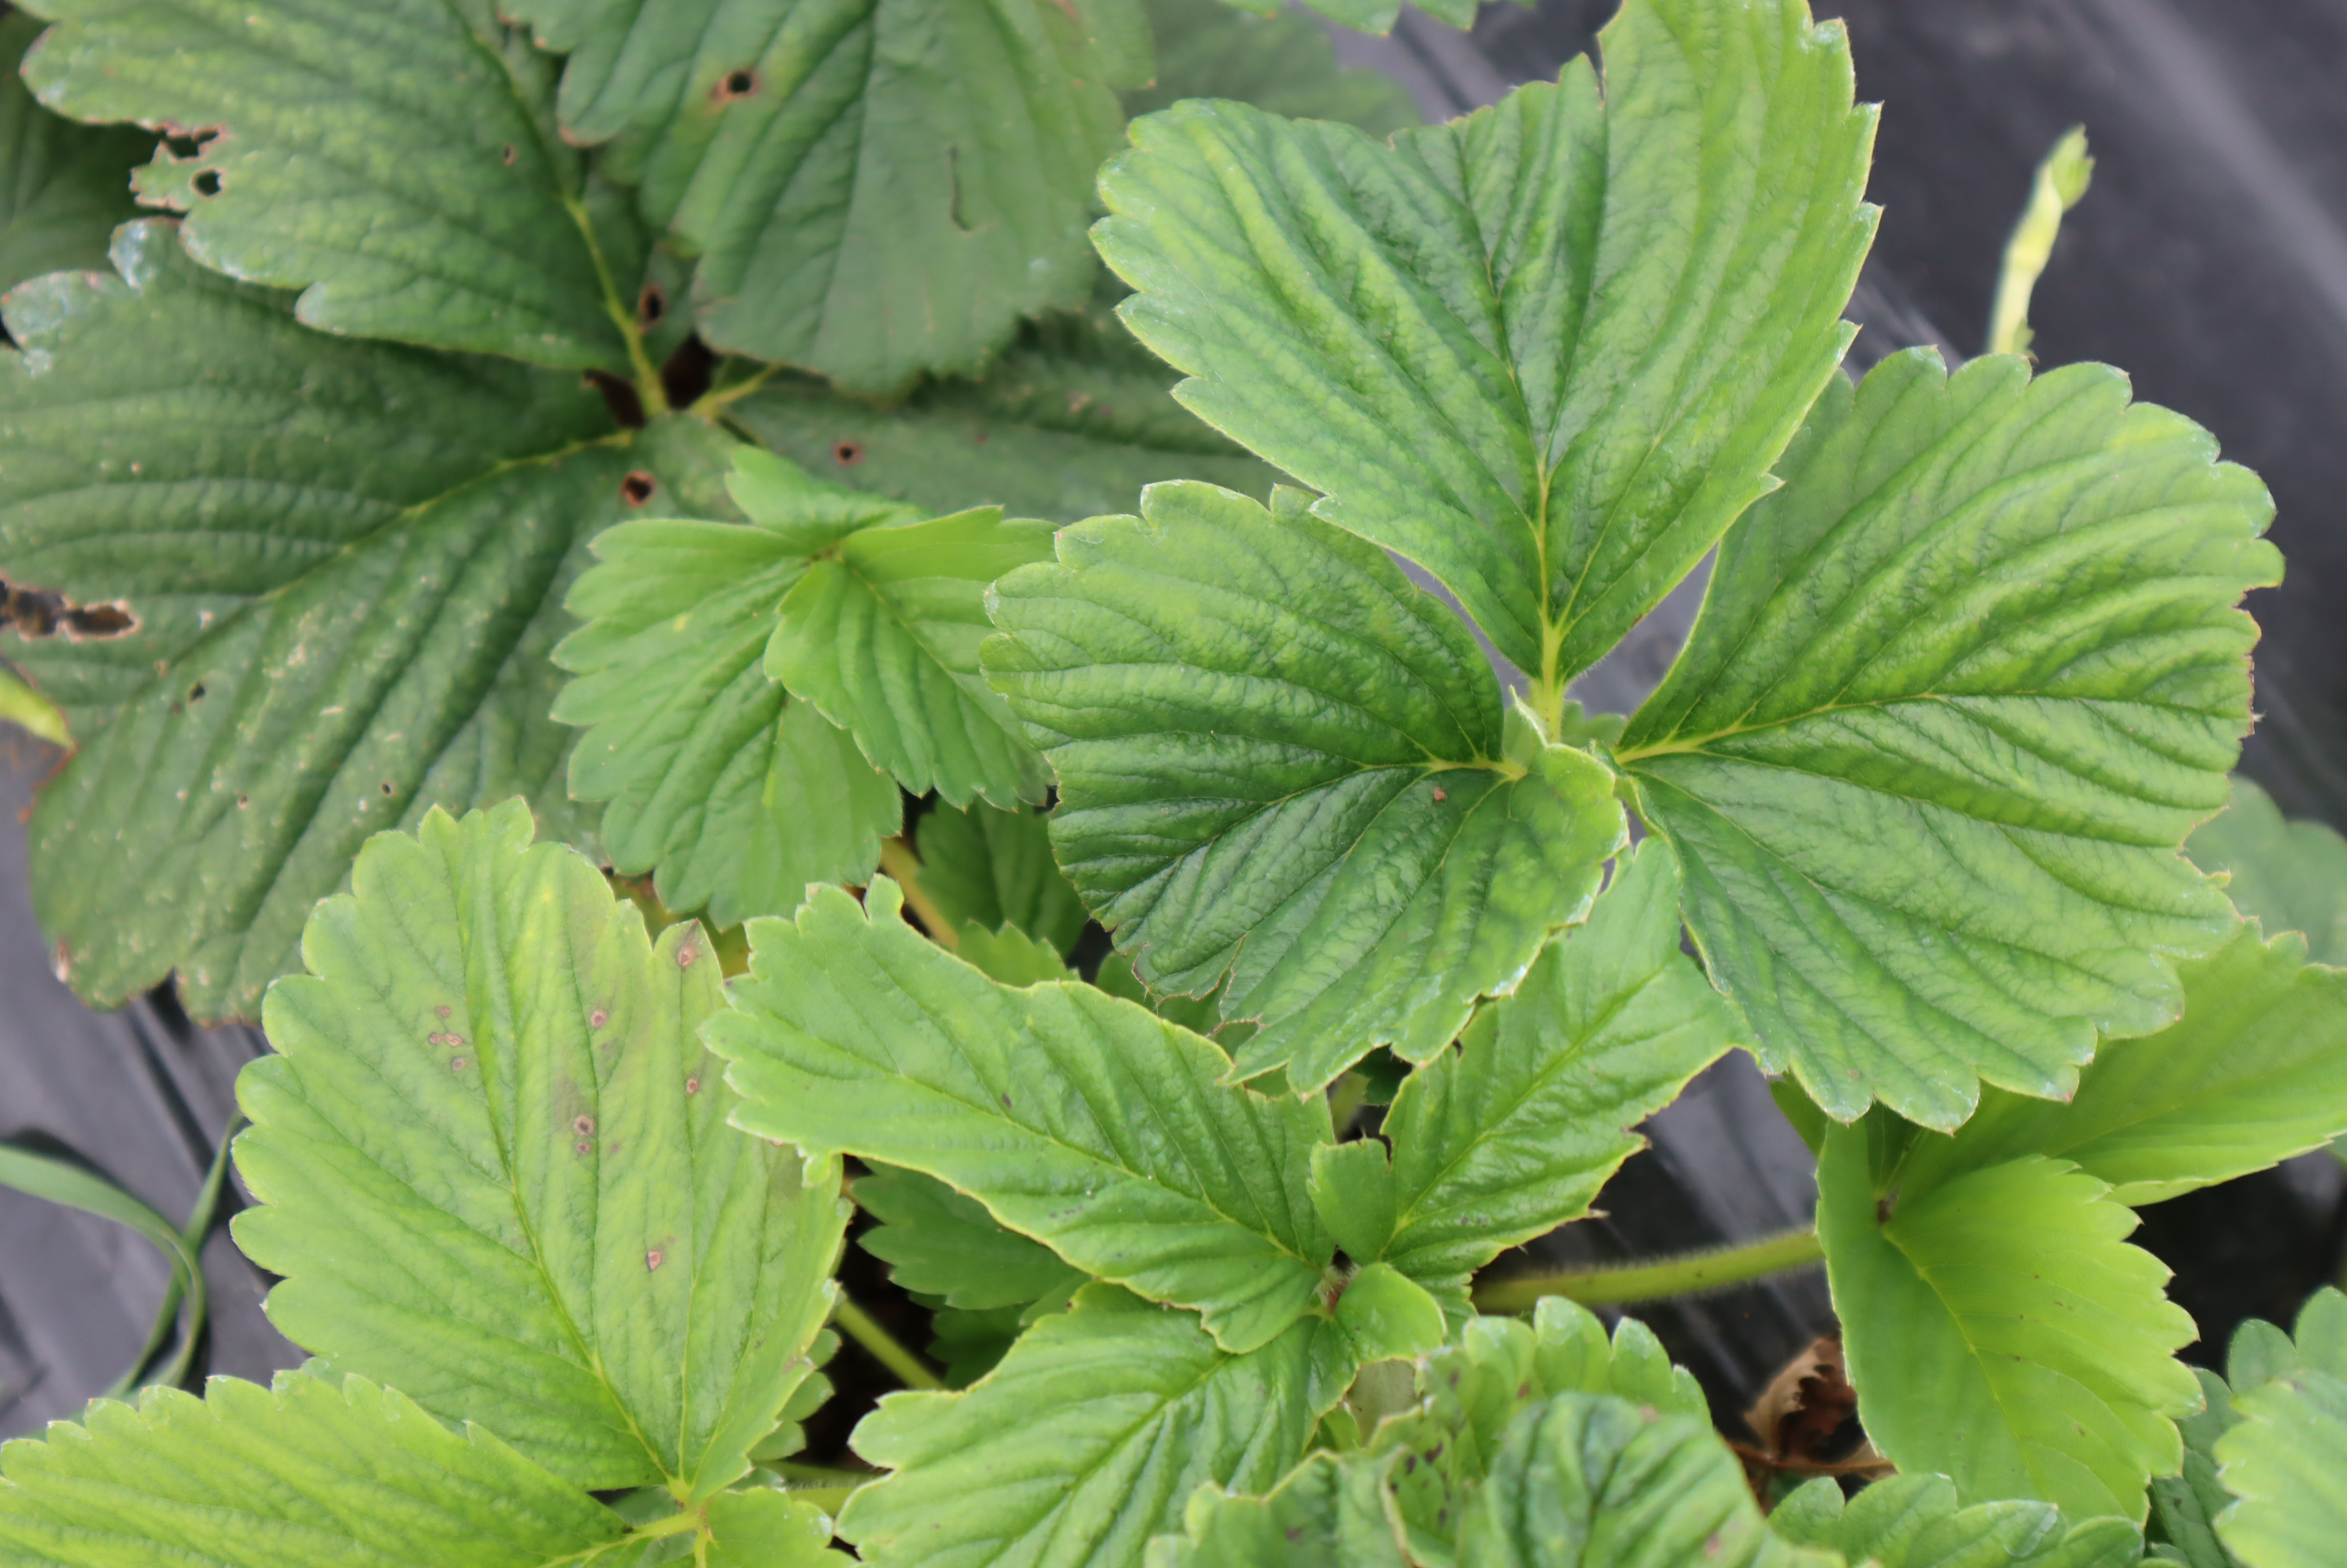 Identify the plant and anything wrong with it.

strawberry, healthy
